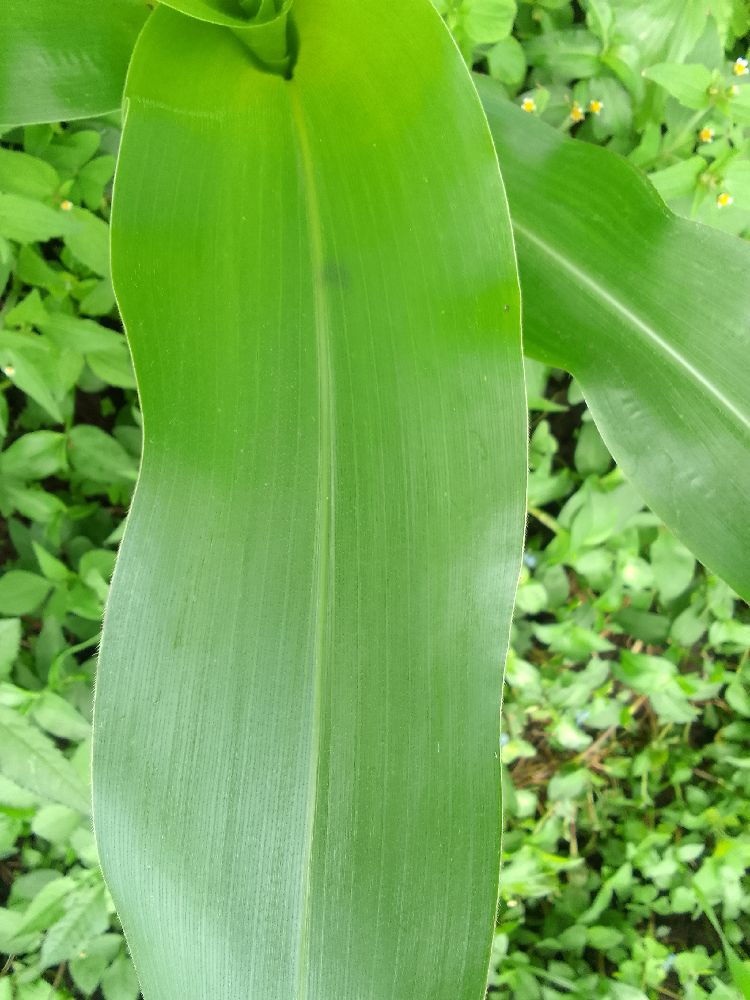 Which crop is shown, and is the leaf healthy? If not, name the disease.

maize, healthy
